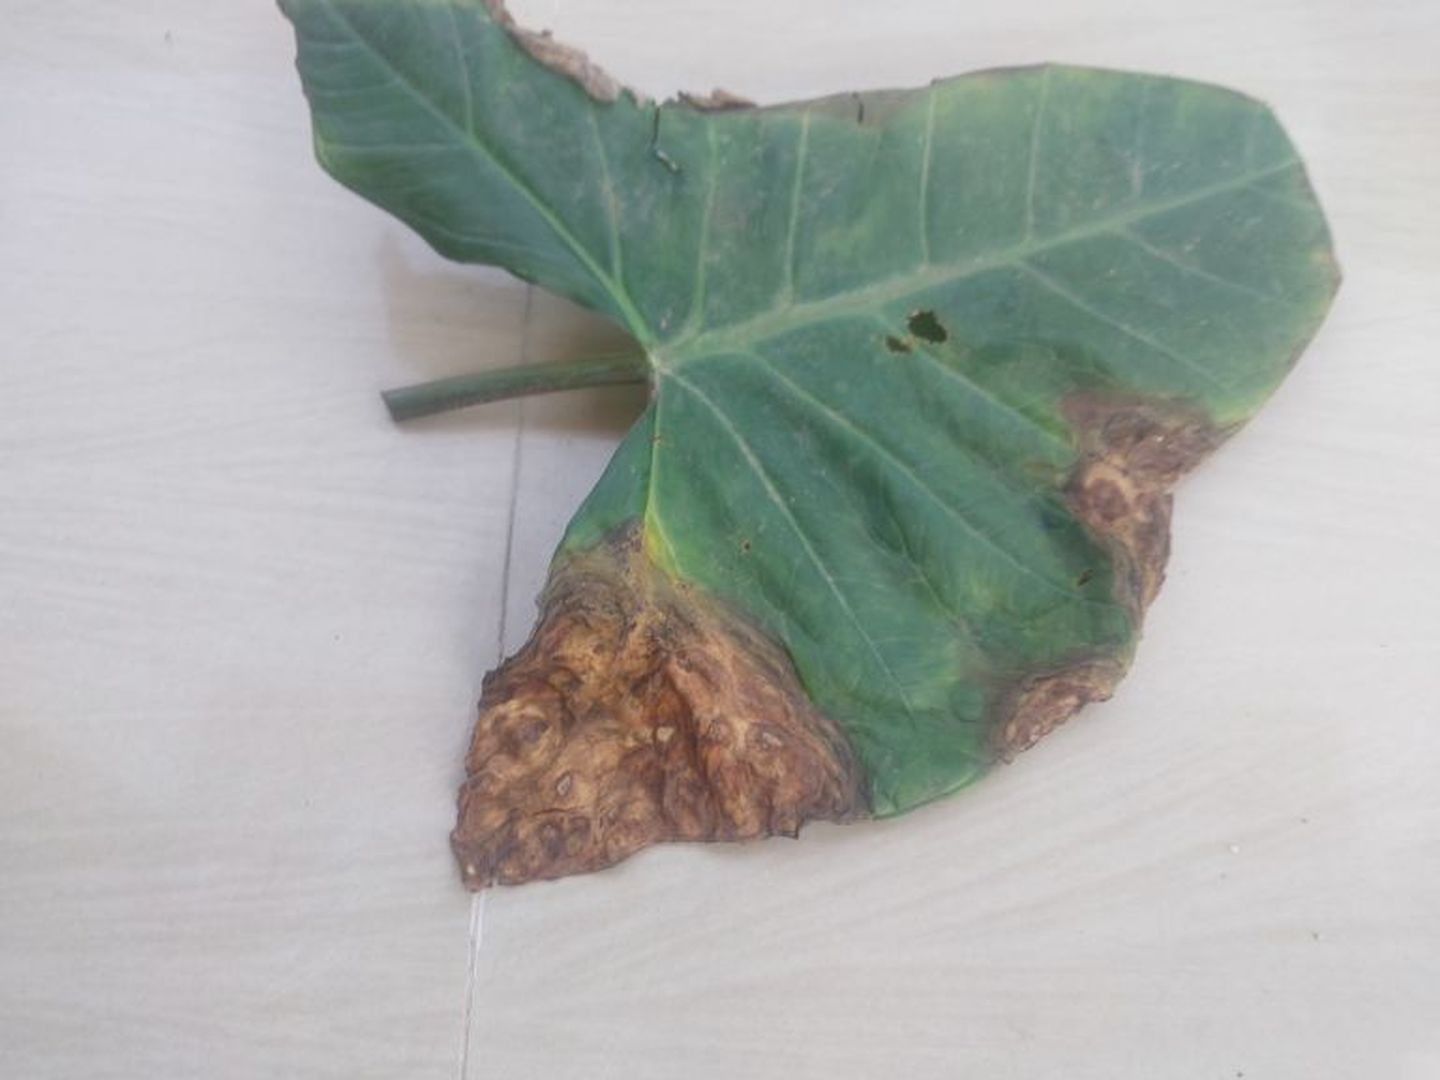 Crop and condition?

taro, leaf blight
